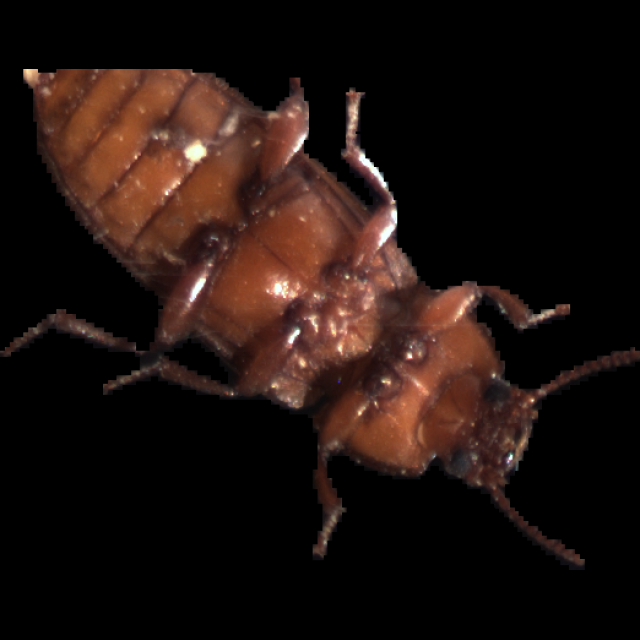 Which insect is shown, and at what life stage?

mealworm beetle
